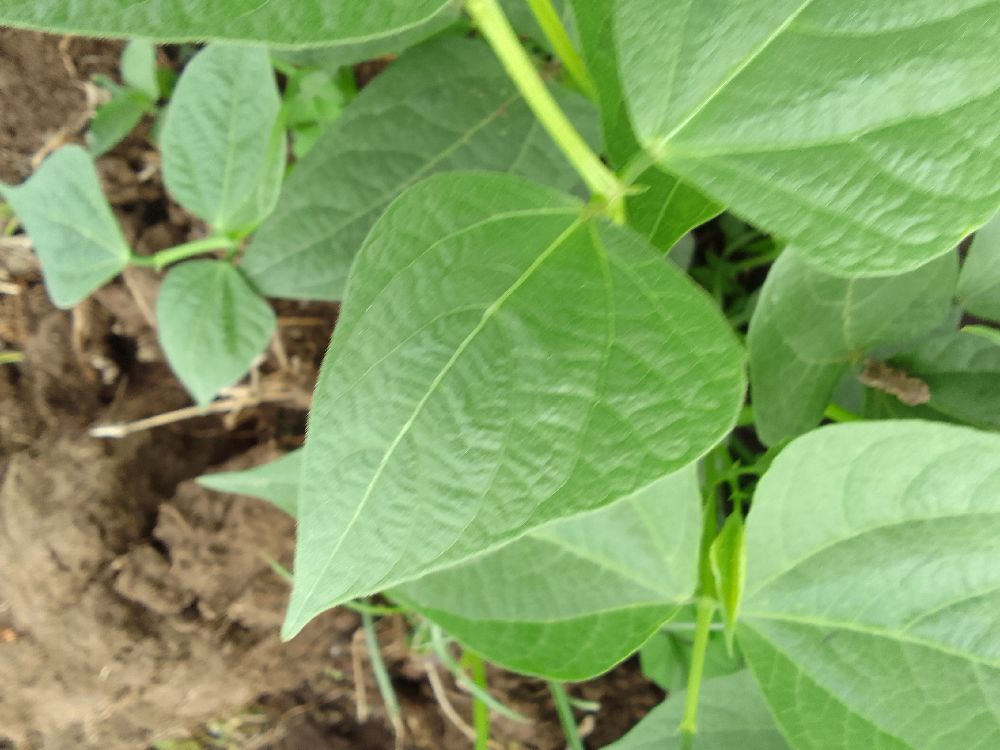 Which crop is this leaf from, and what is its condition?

common bean, healthy
